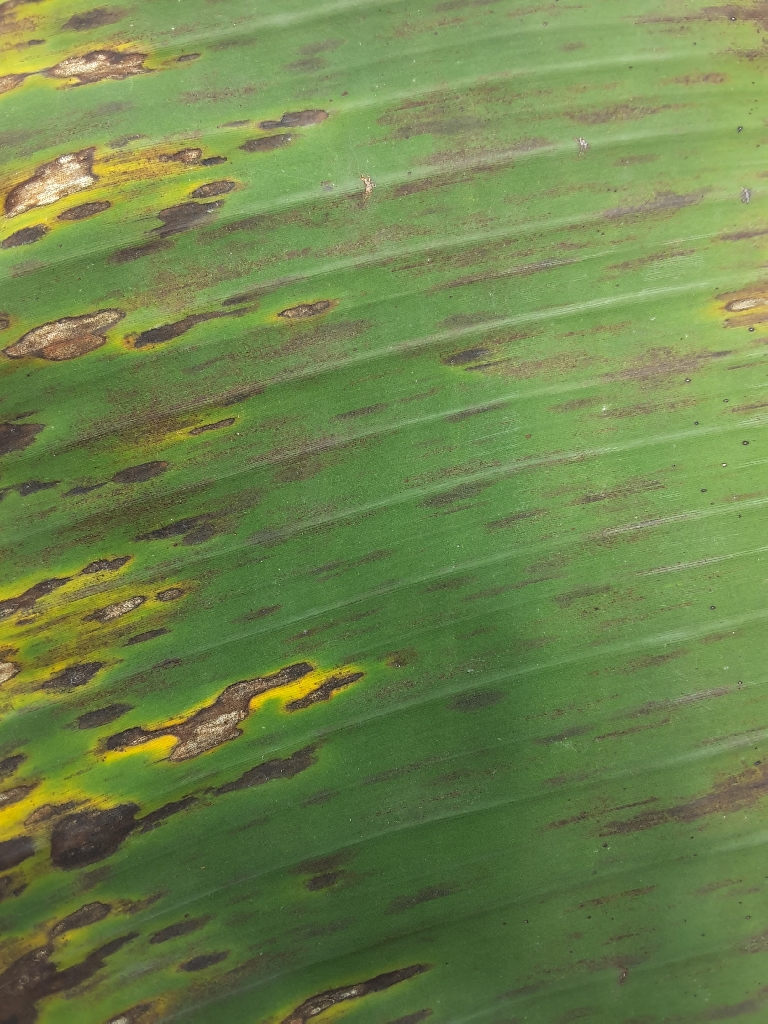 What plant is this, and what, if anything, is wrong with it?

banana, black sigatoka
